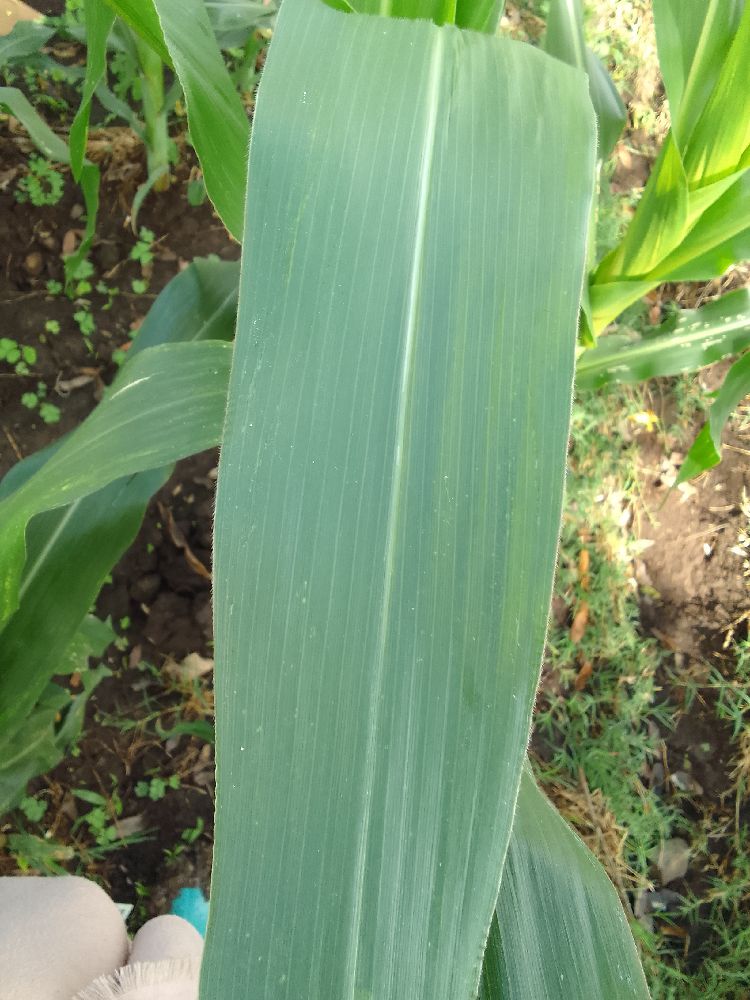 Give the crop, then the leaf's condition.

maize, healthy
